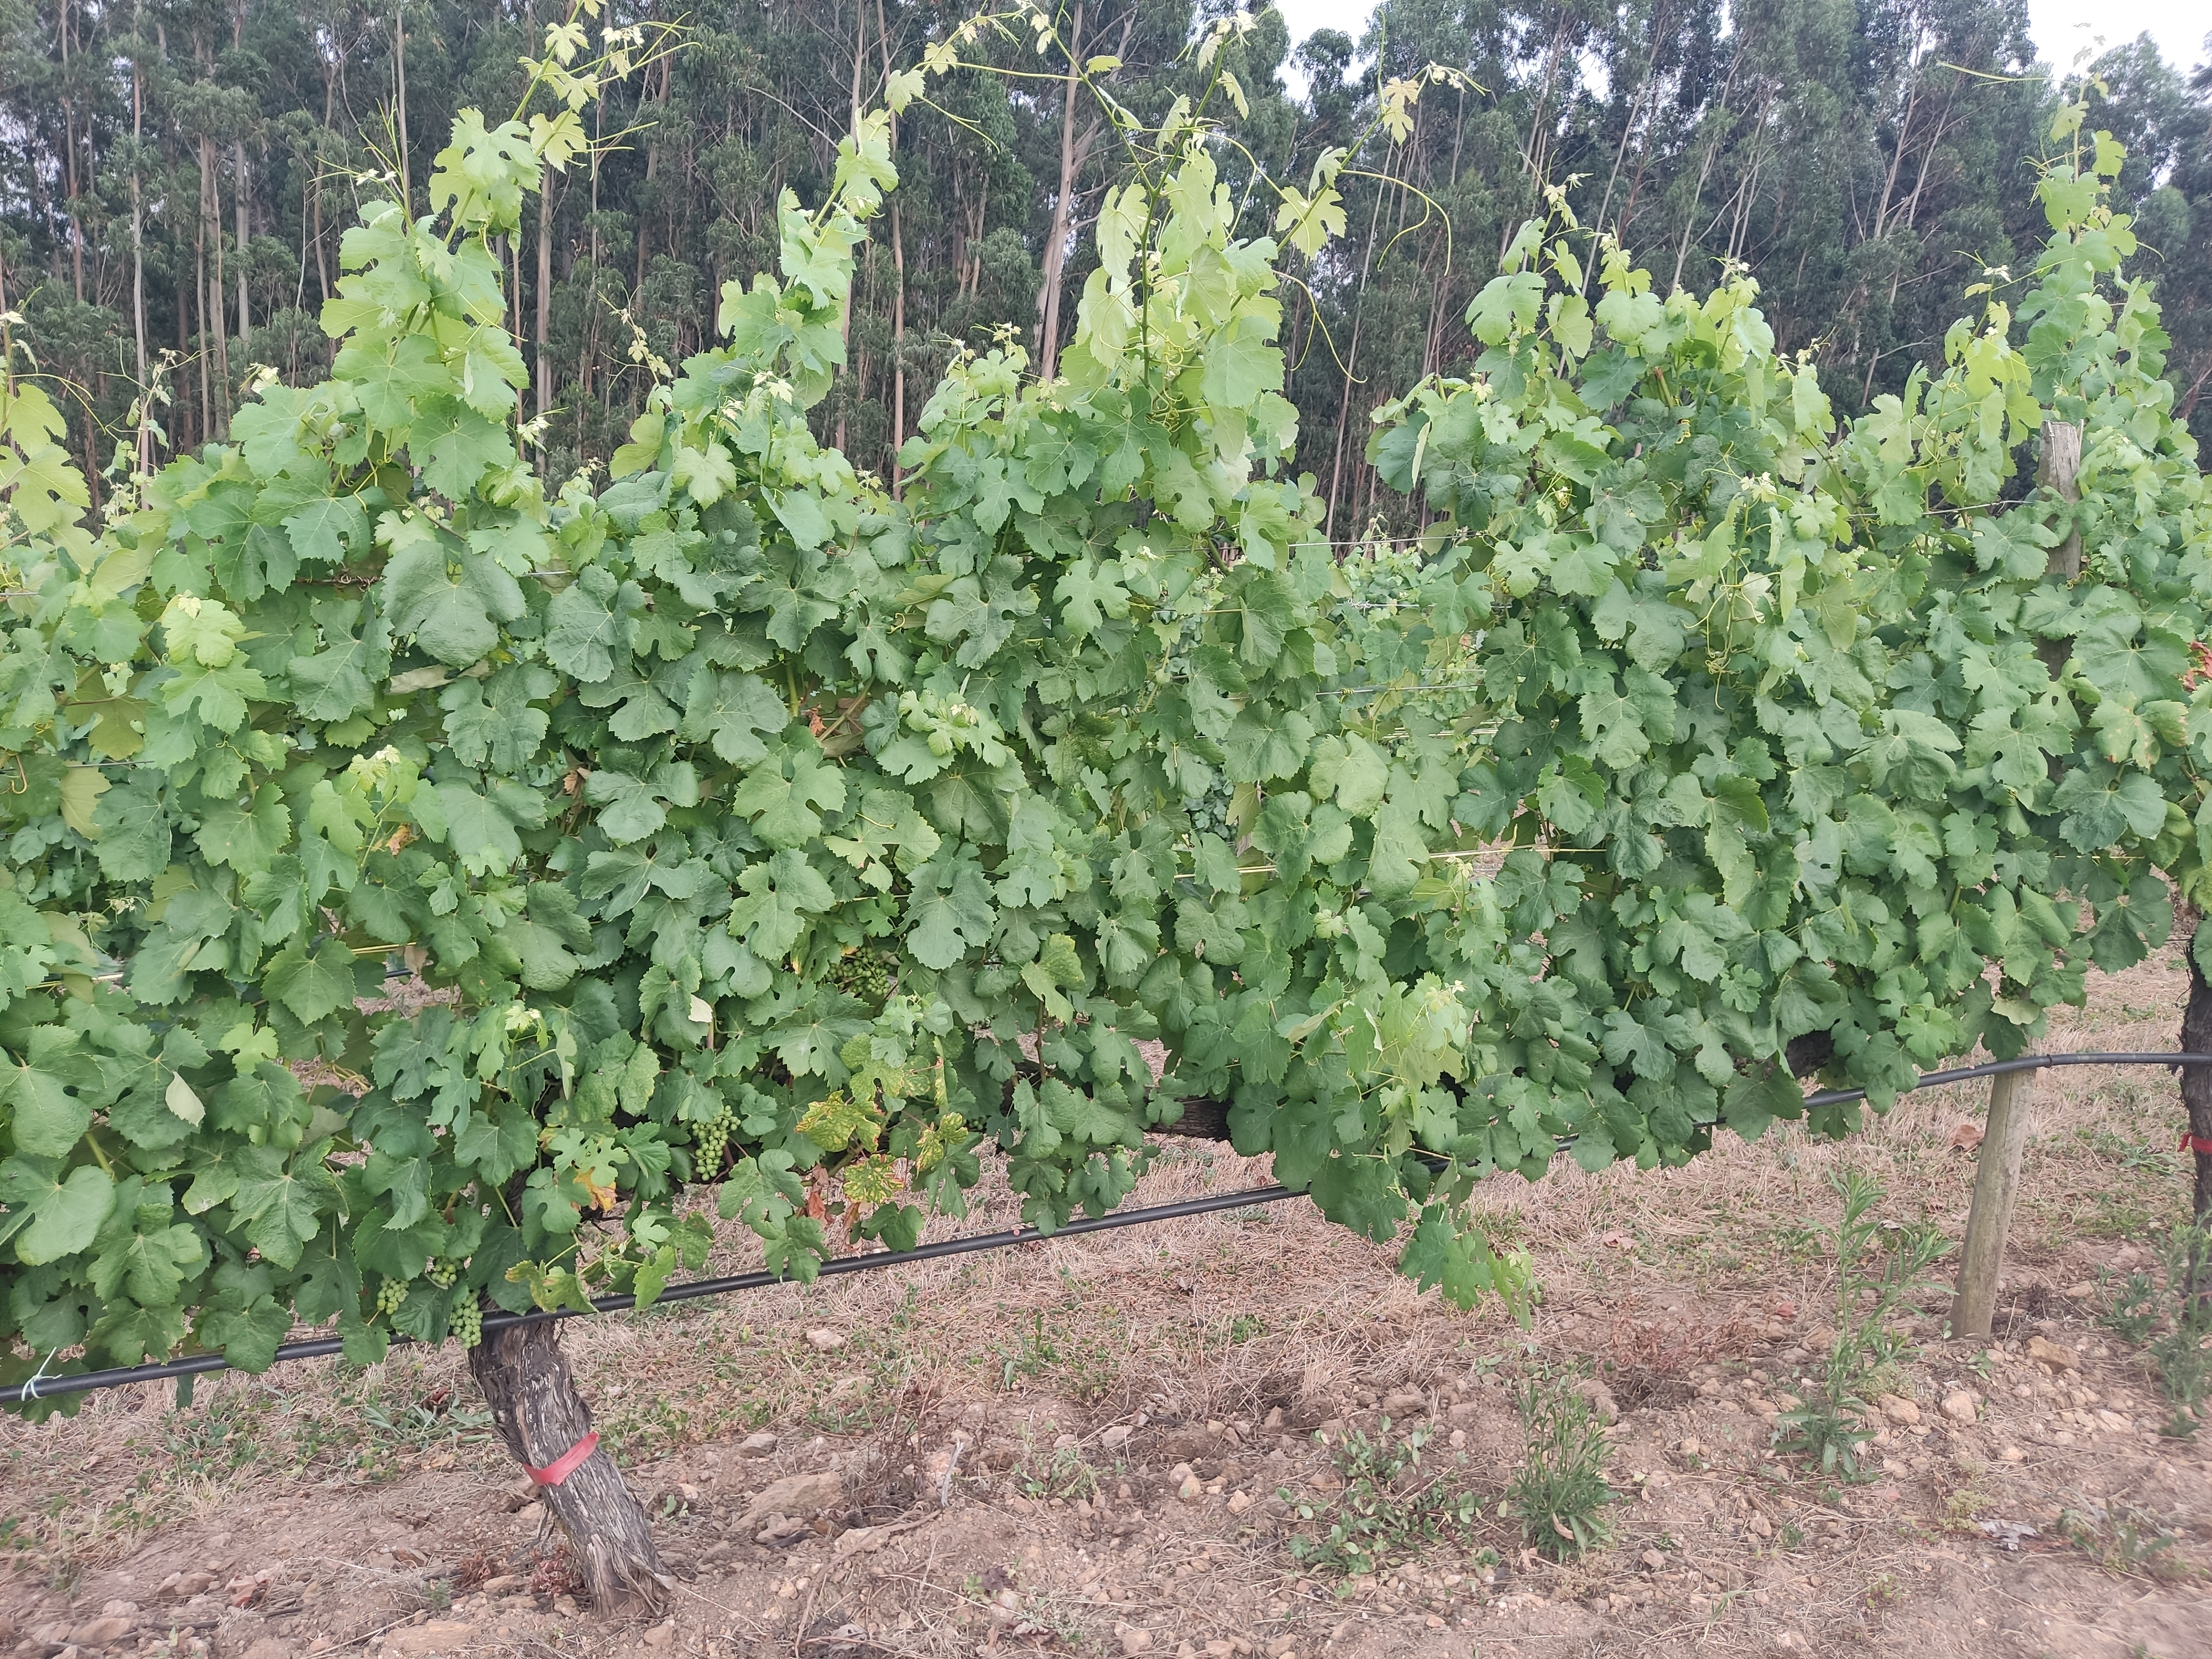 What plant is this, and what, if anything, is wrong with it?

grapevine, affected by esca disease
